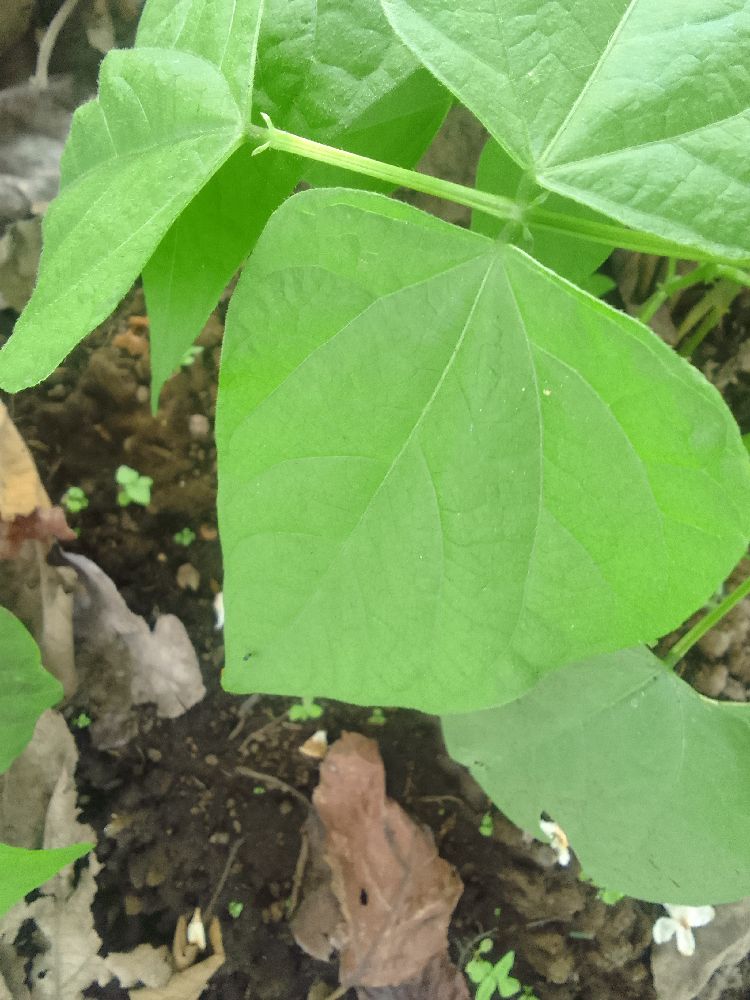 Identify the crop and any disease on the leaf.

common bean, healthy
